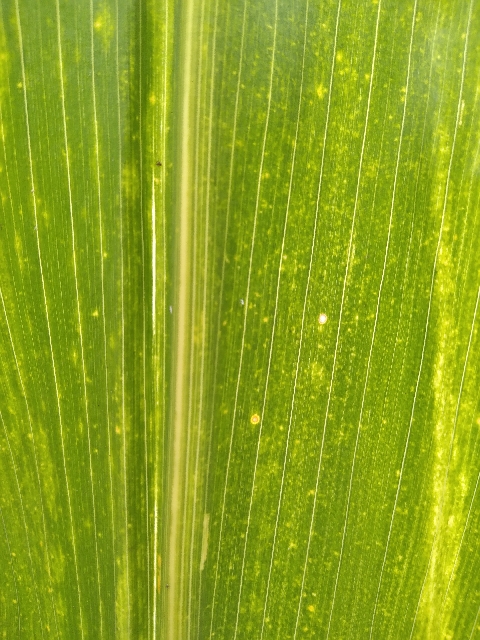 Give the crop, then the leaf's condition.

maize, maize lethal necrosis
